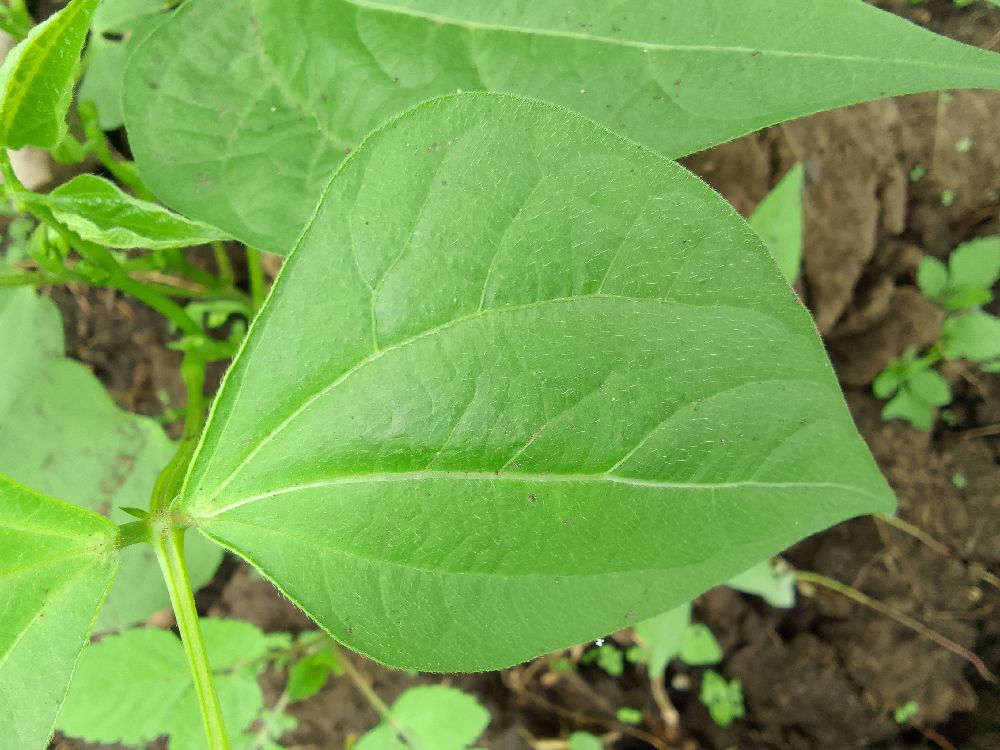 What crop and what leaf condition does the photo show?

common bean, healthy
